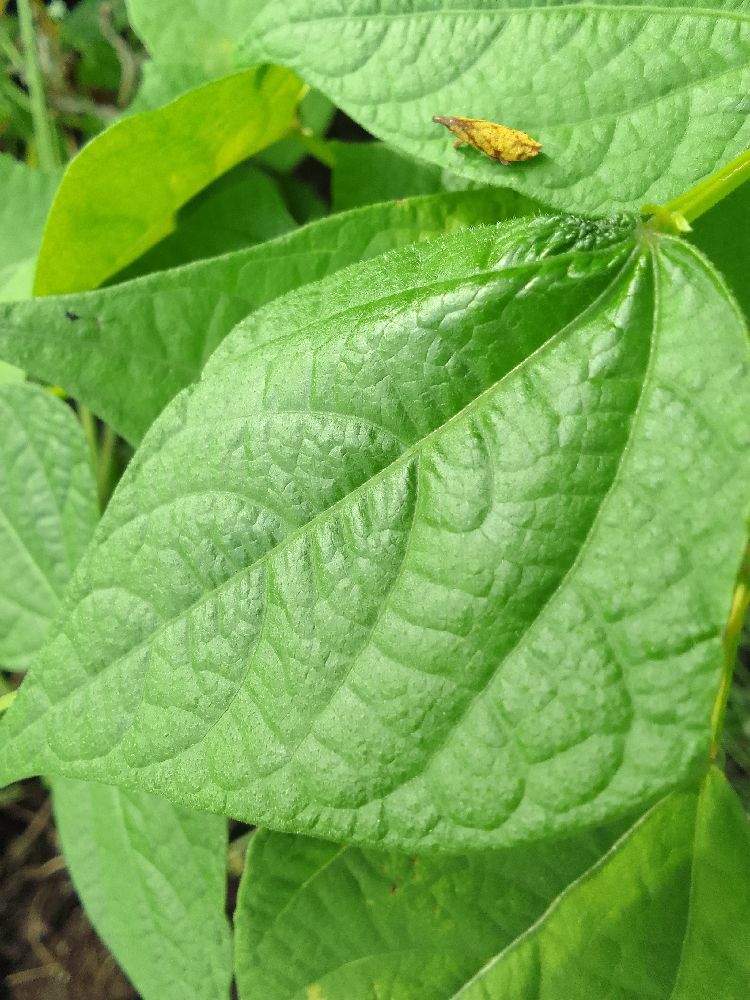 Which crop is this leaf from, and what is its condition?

common bean, healthy
